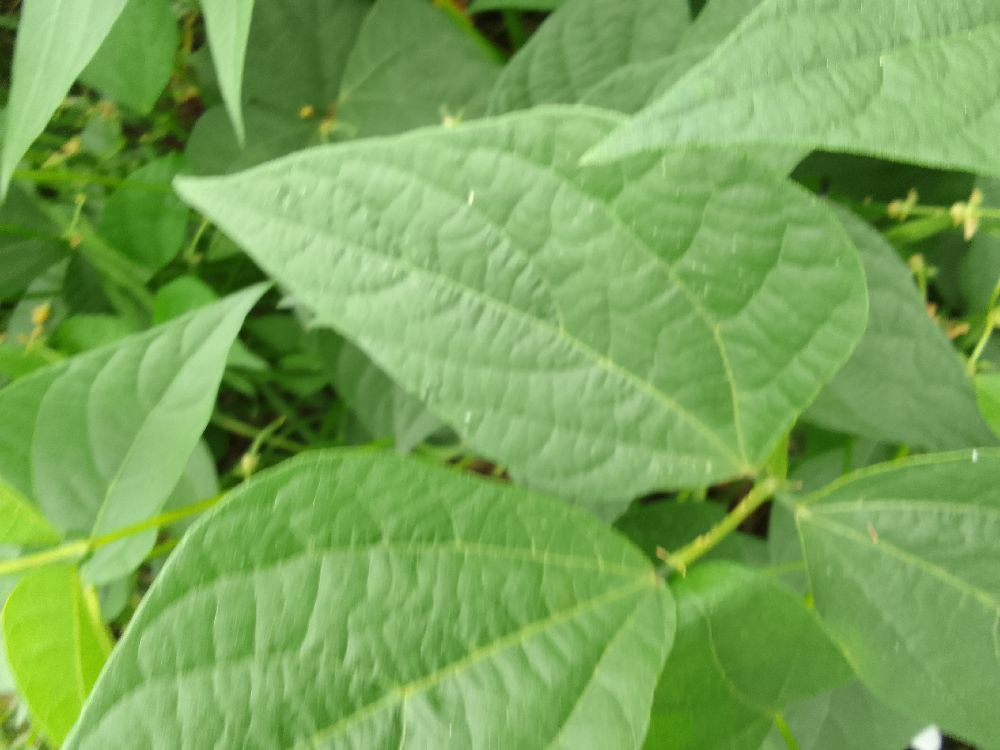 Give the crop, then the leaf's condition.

common bean, healthy
